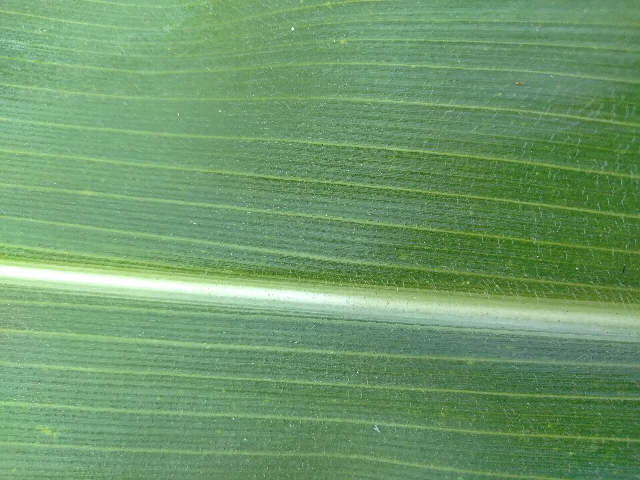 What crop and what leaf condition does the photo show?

maize, healthy
